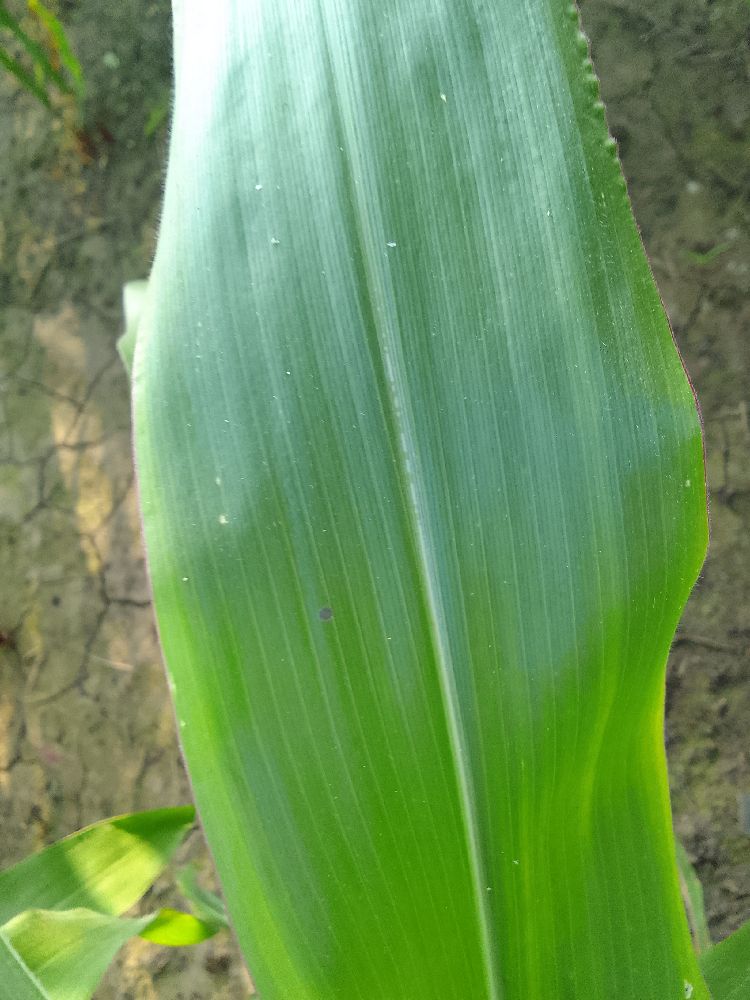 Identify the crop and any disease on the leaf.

maize, healthy
